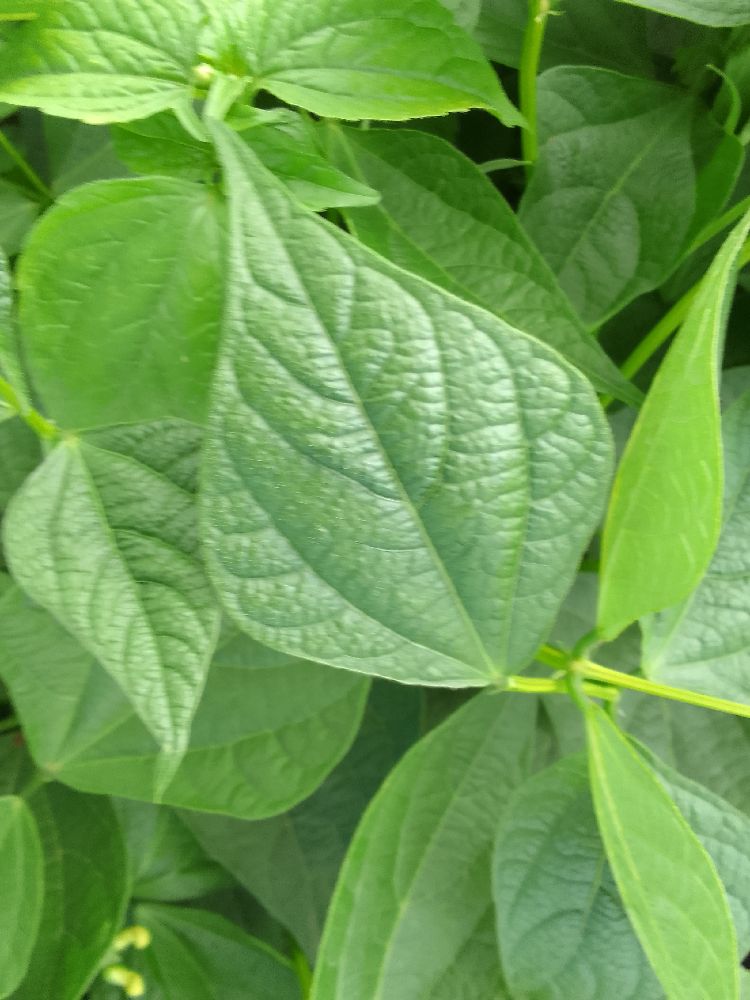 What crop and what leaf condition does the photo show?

common bean, healthy
